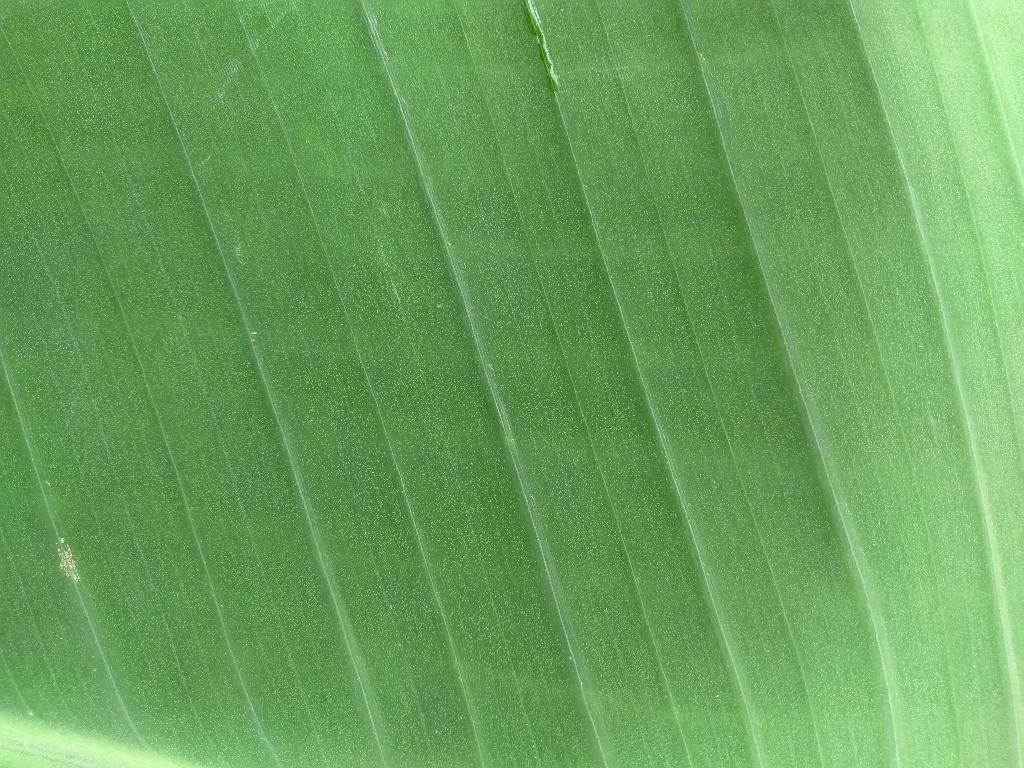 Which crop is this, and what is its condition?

banana, healthy
